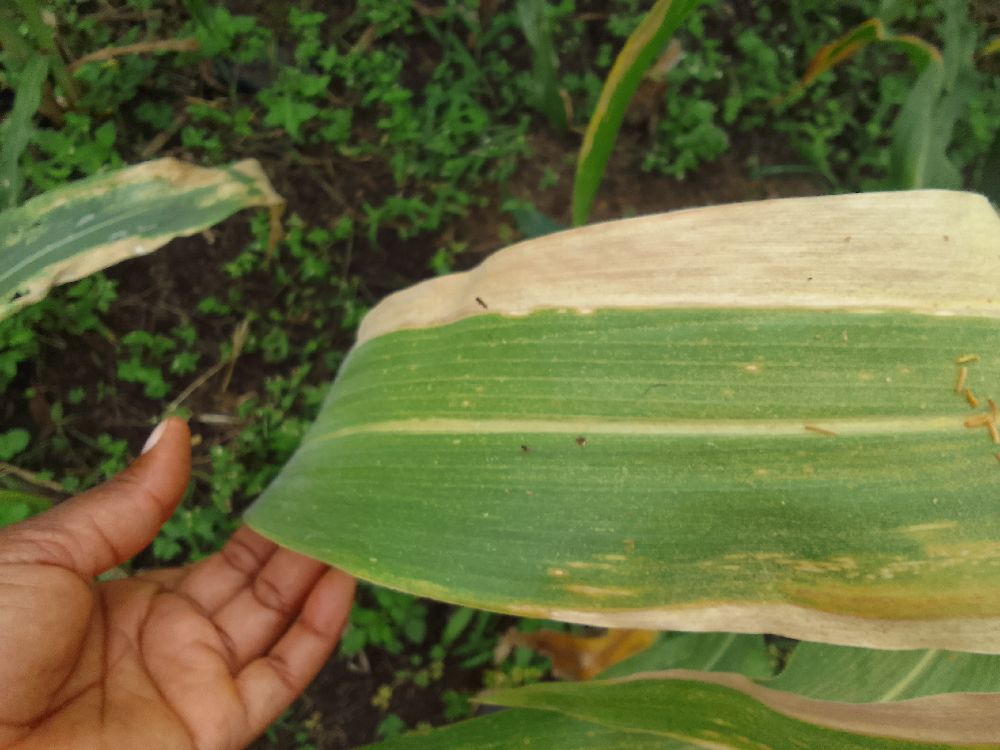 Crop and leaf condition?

maize, maize lethal necrosis
